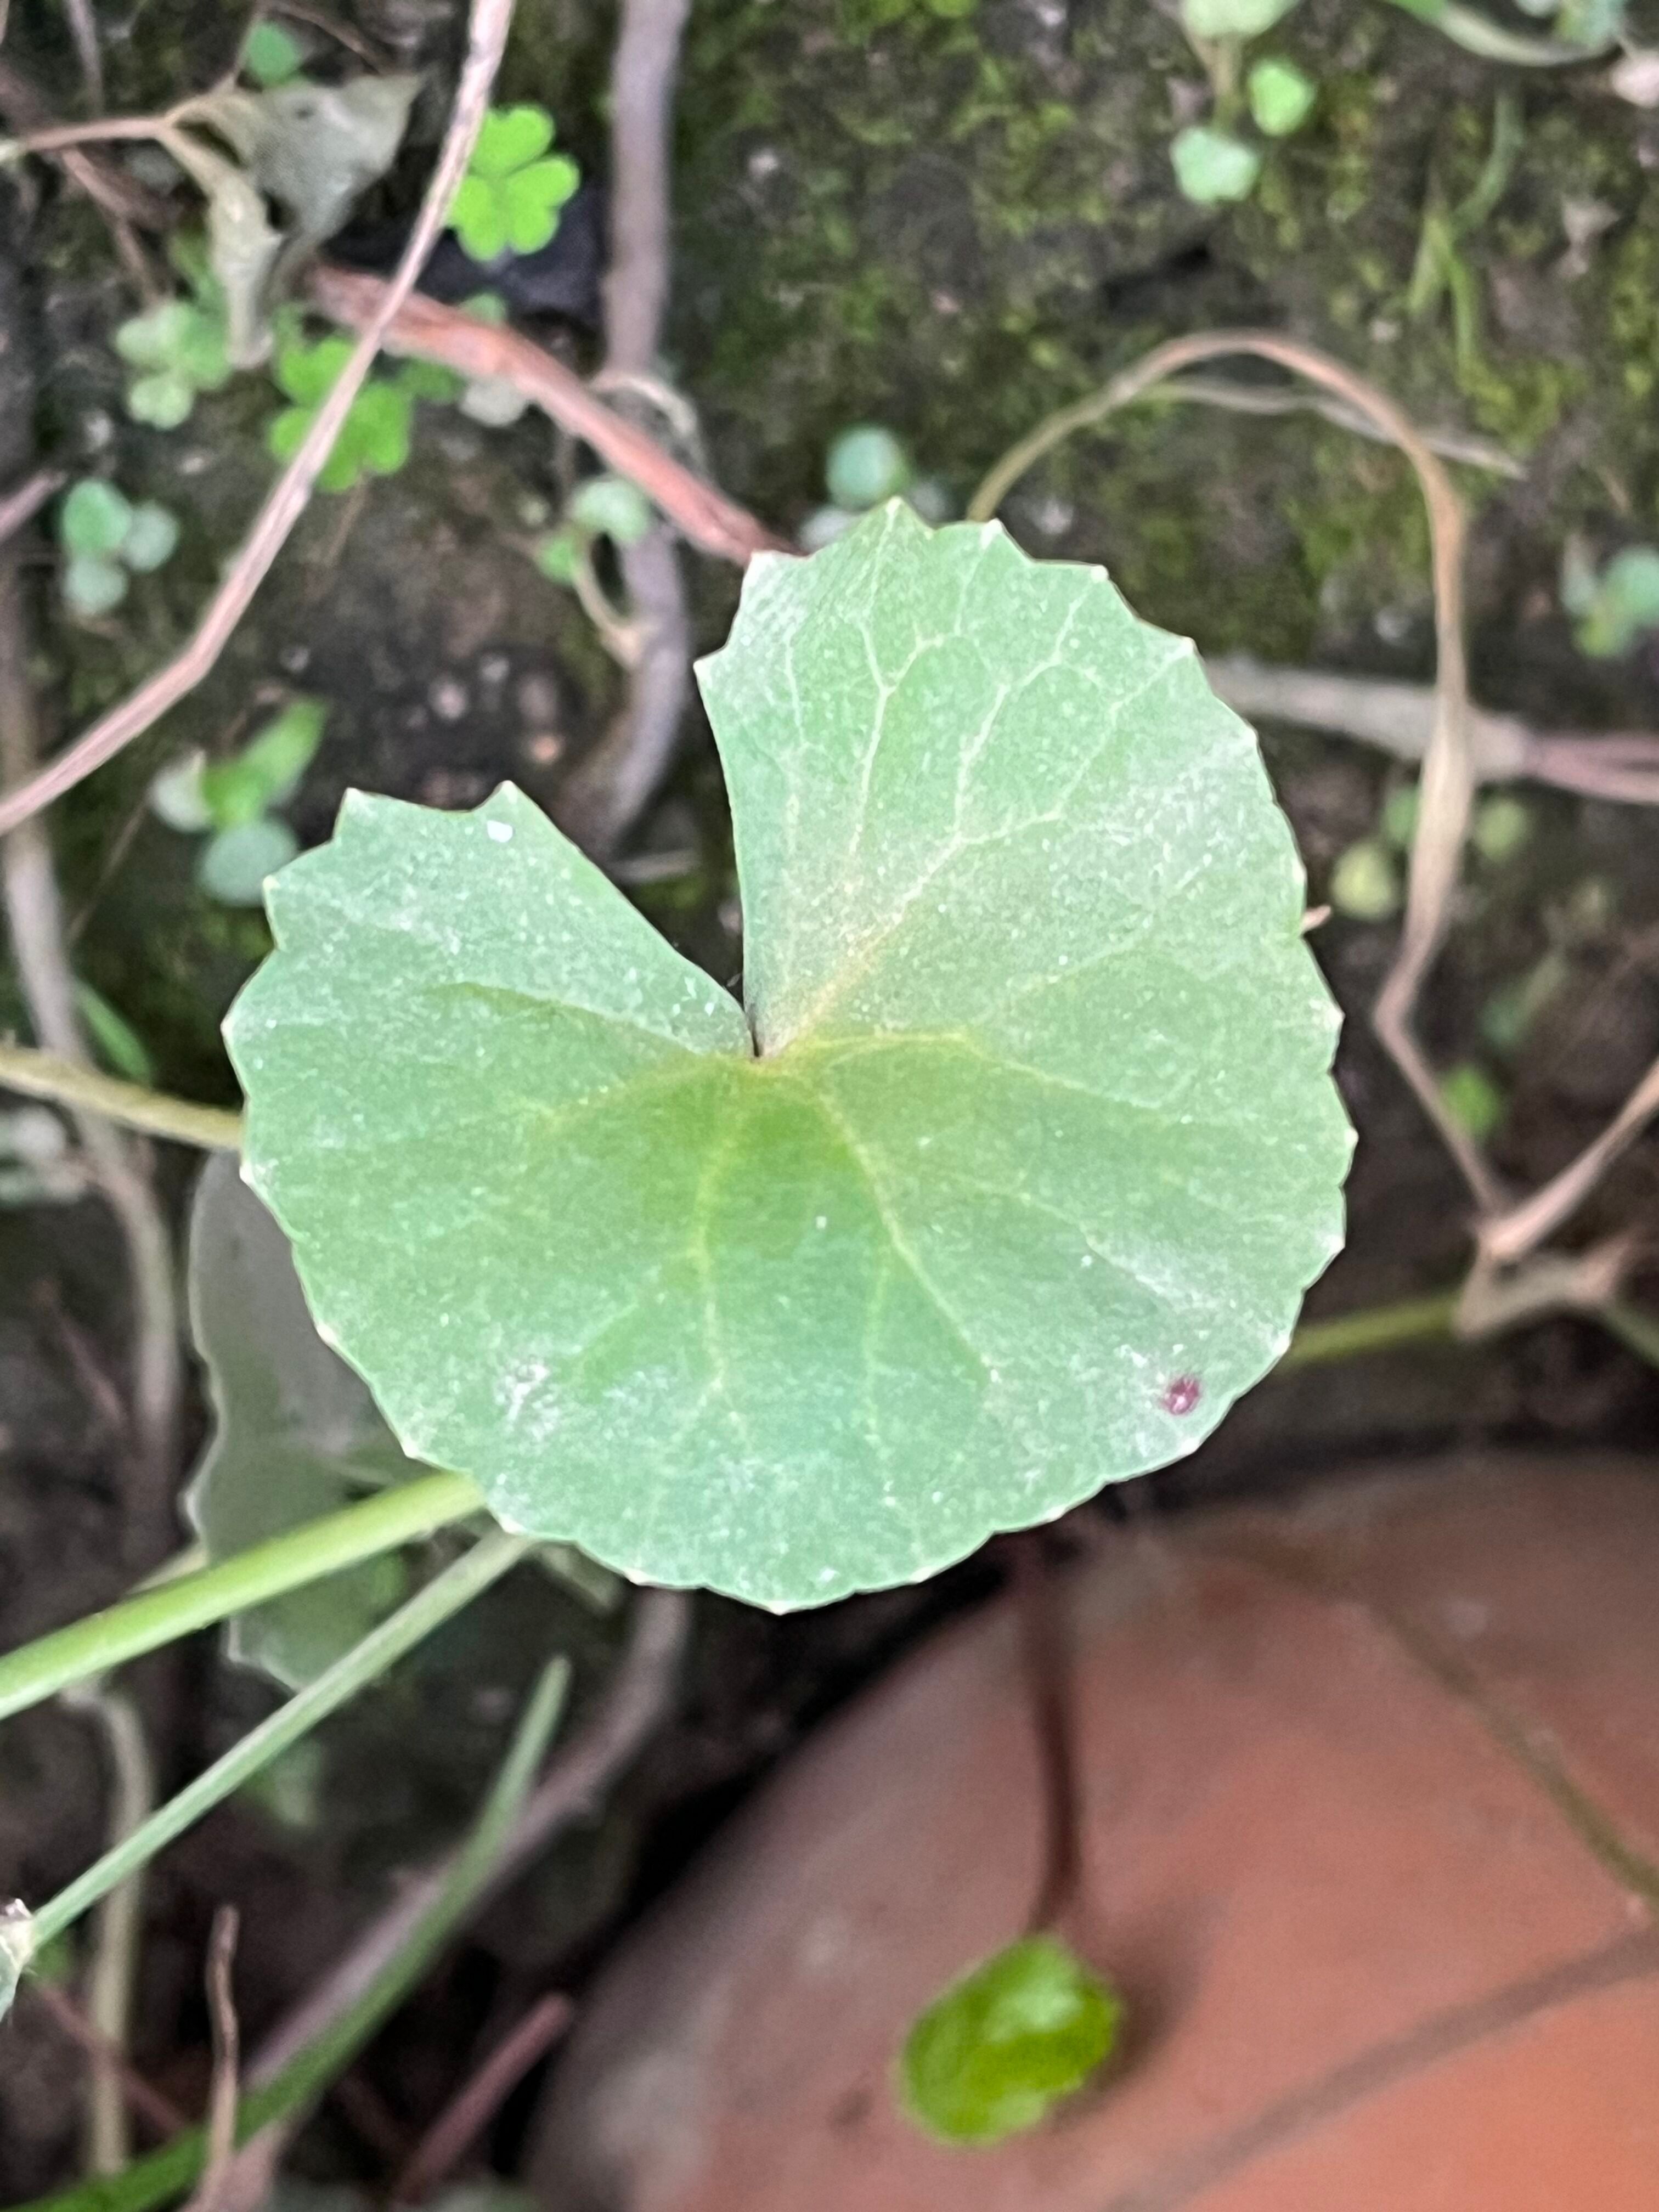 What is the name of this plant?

thankuni
